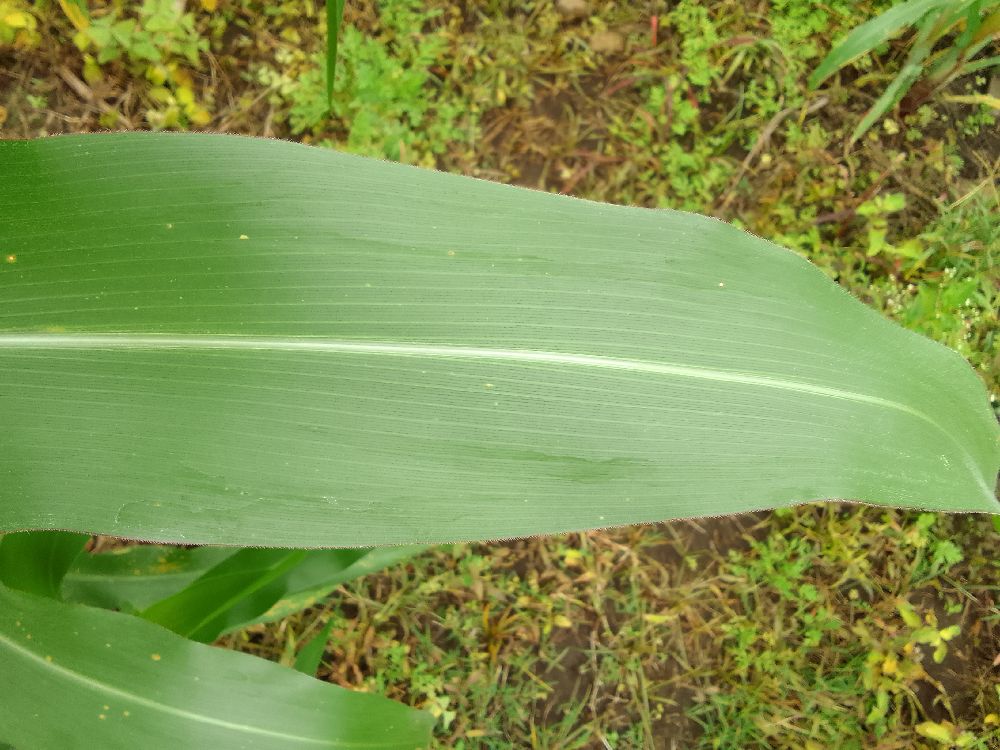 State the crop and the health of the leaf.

maize, healthy
